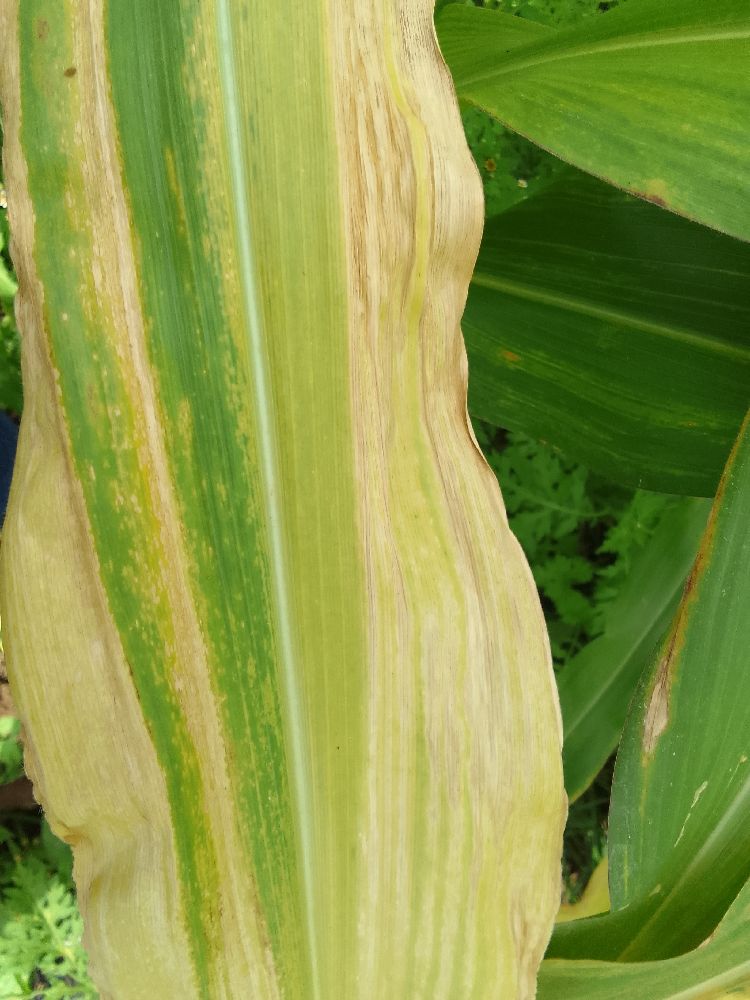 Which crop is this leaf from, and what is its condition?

maize, maize lethal necrosis
